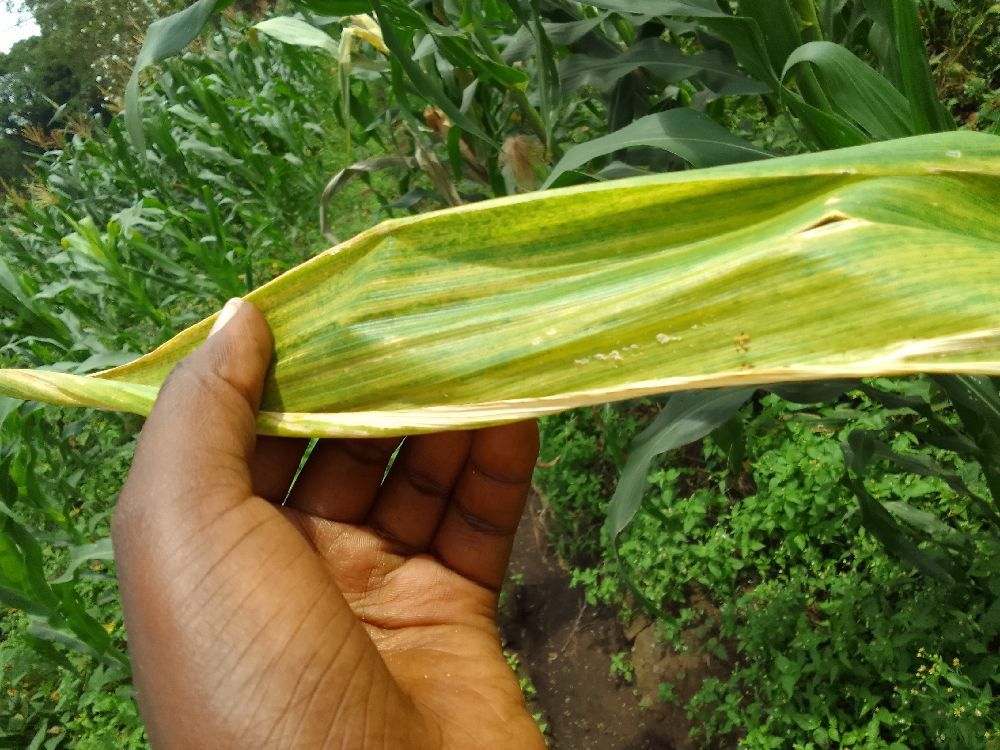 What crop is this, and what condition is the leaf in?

maize, maize lethal necrosis
